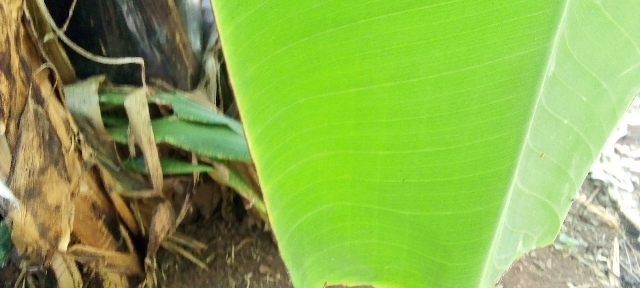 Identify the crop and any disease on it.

banana, healthy
